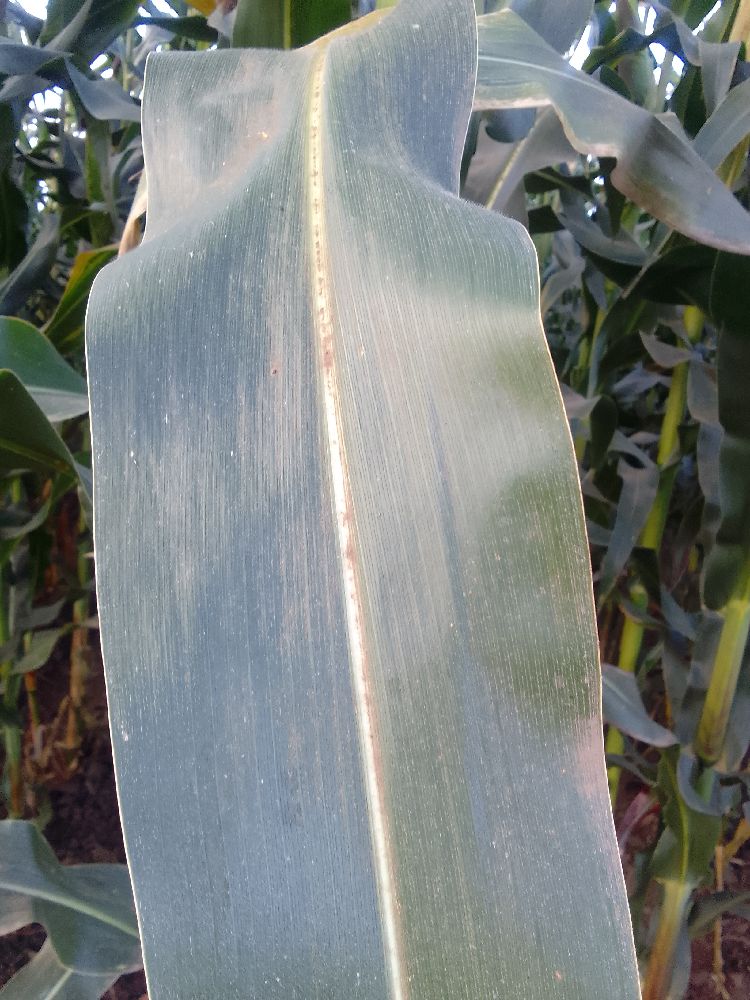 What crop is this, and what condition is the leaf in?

maize, healthy
